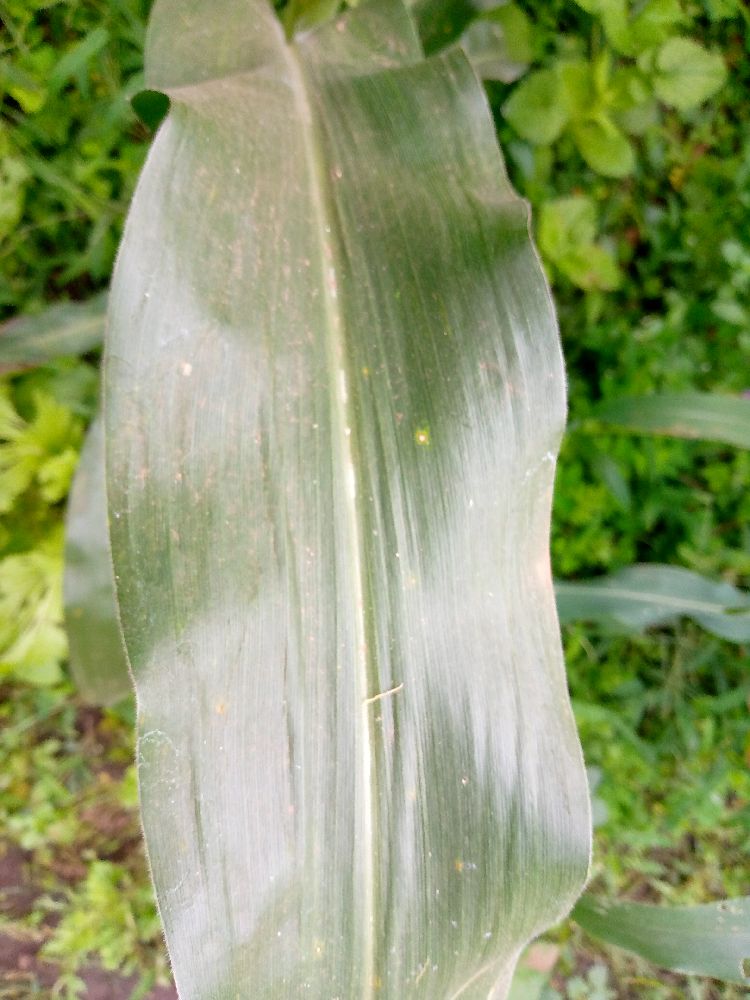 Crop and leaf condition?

maize, healthy
